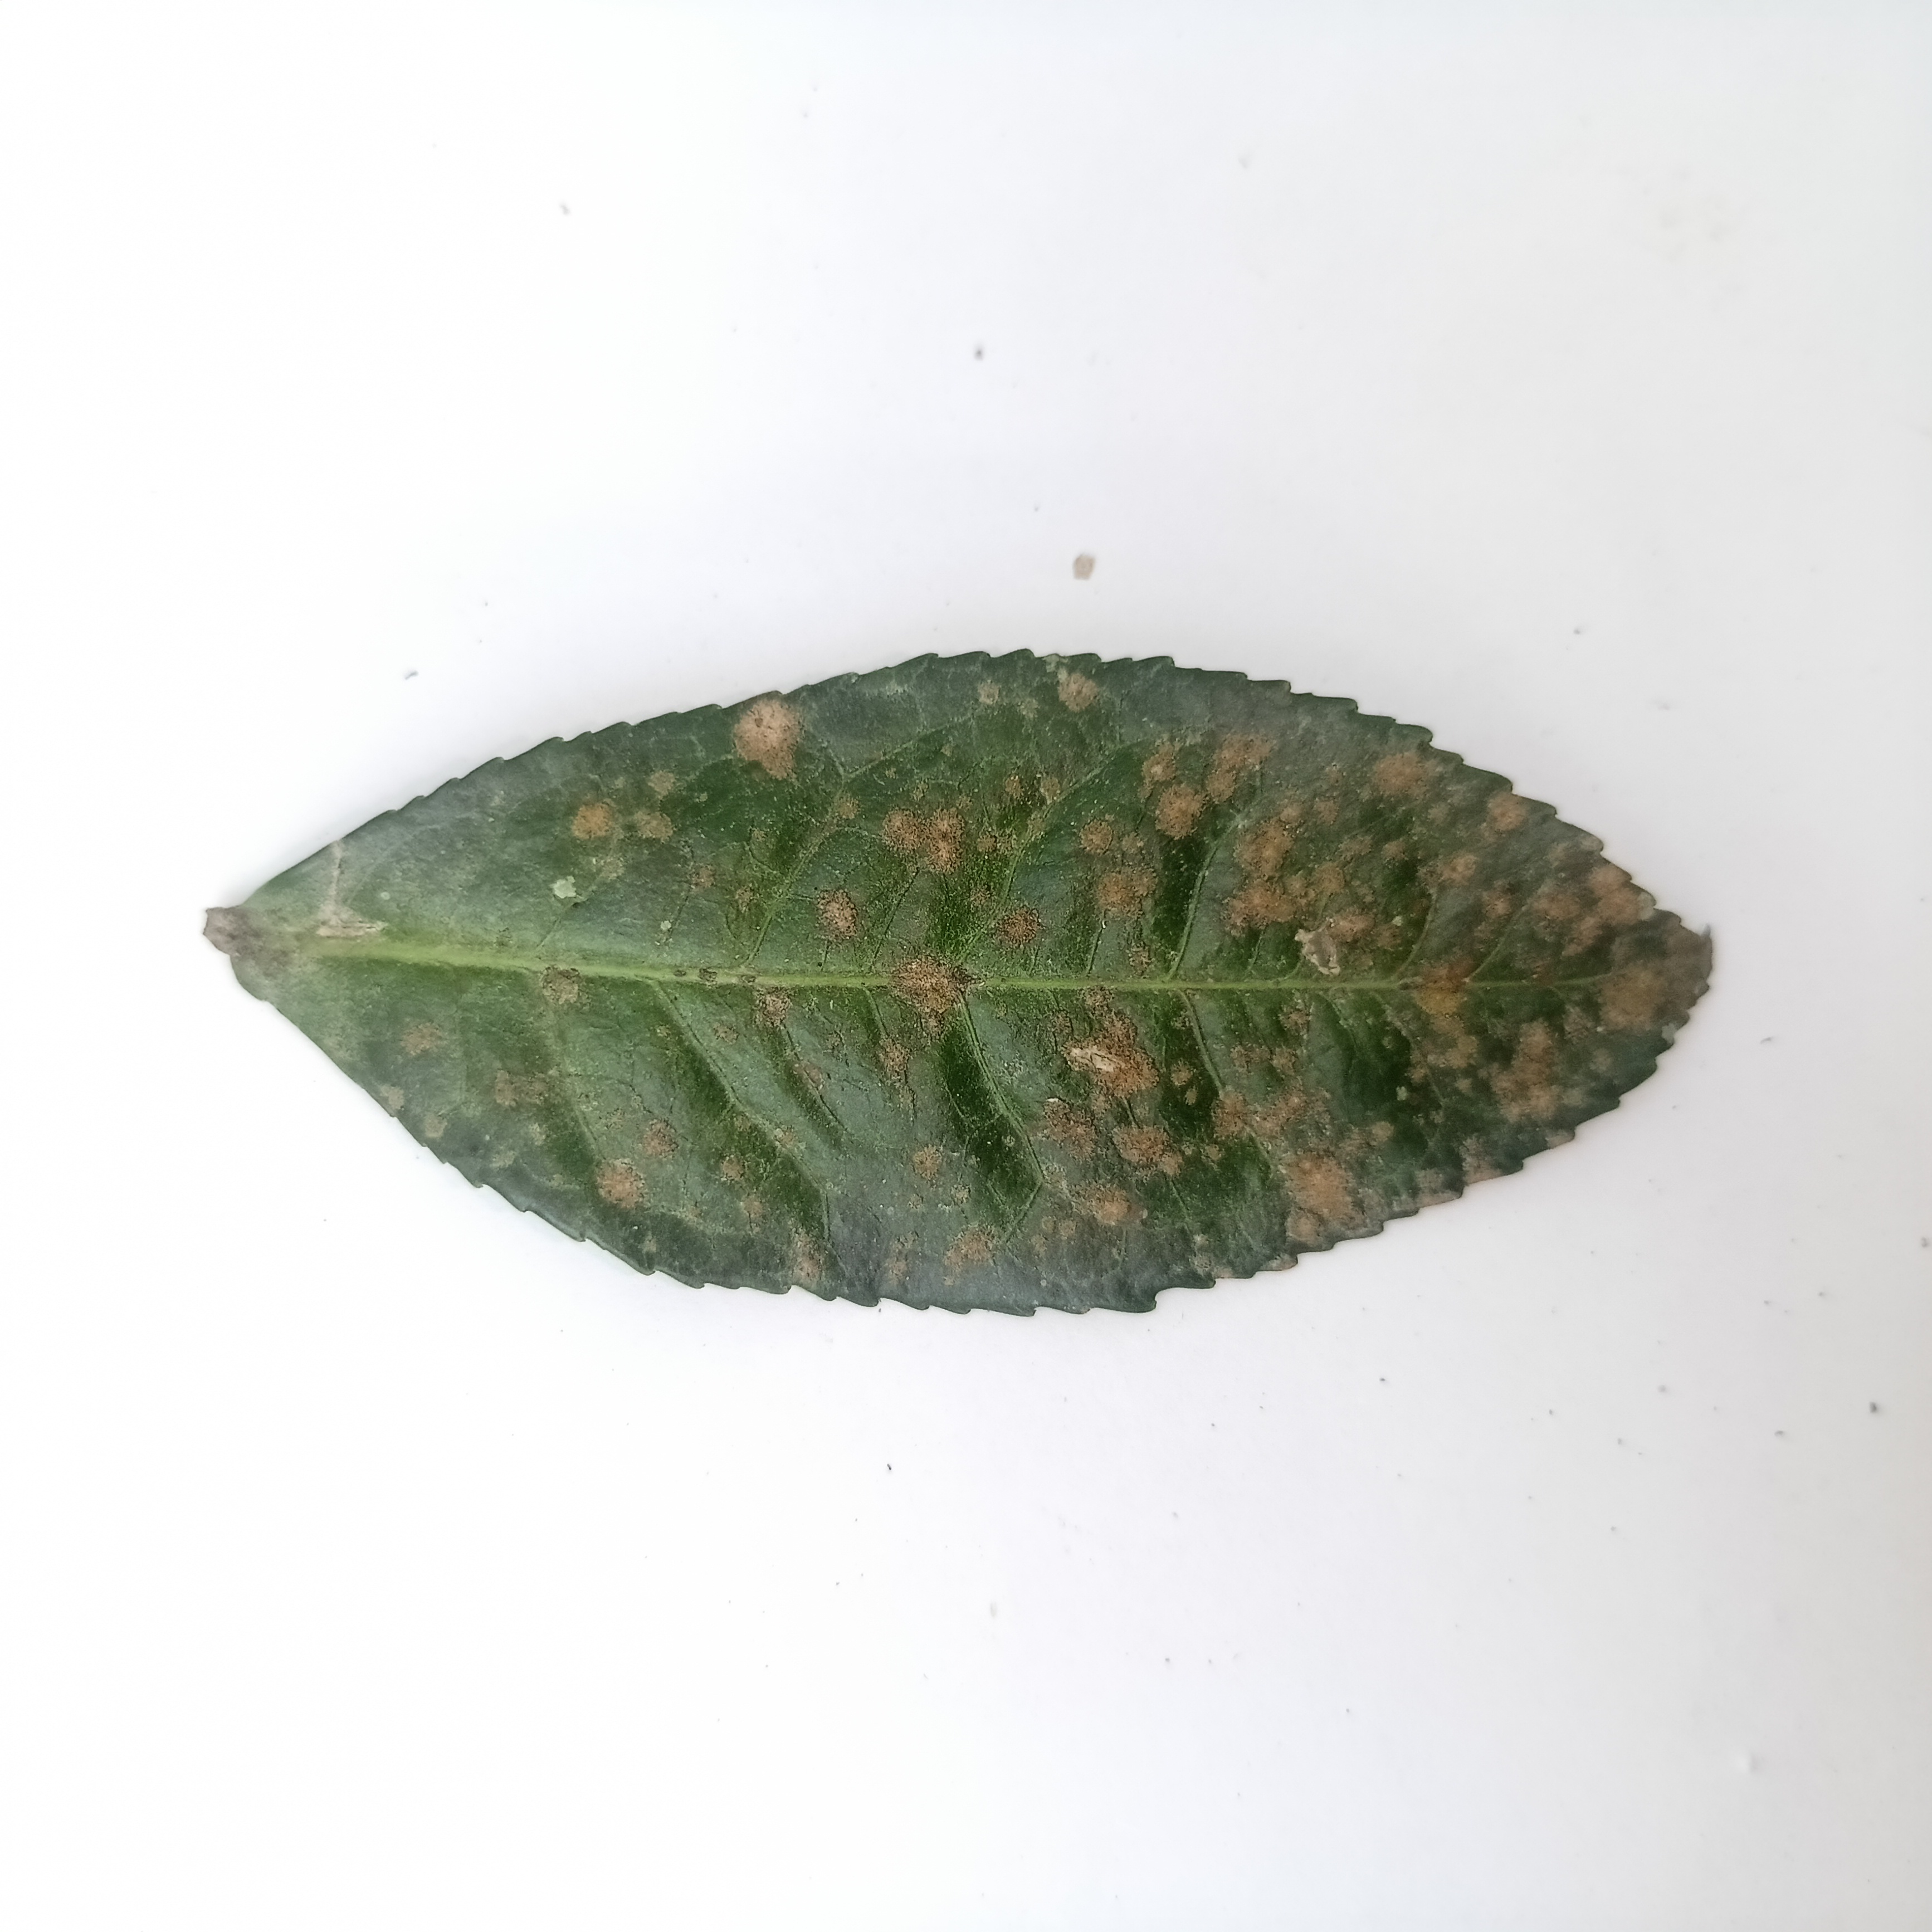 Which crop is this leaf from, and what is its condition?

tea, algal leaf
